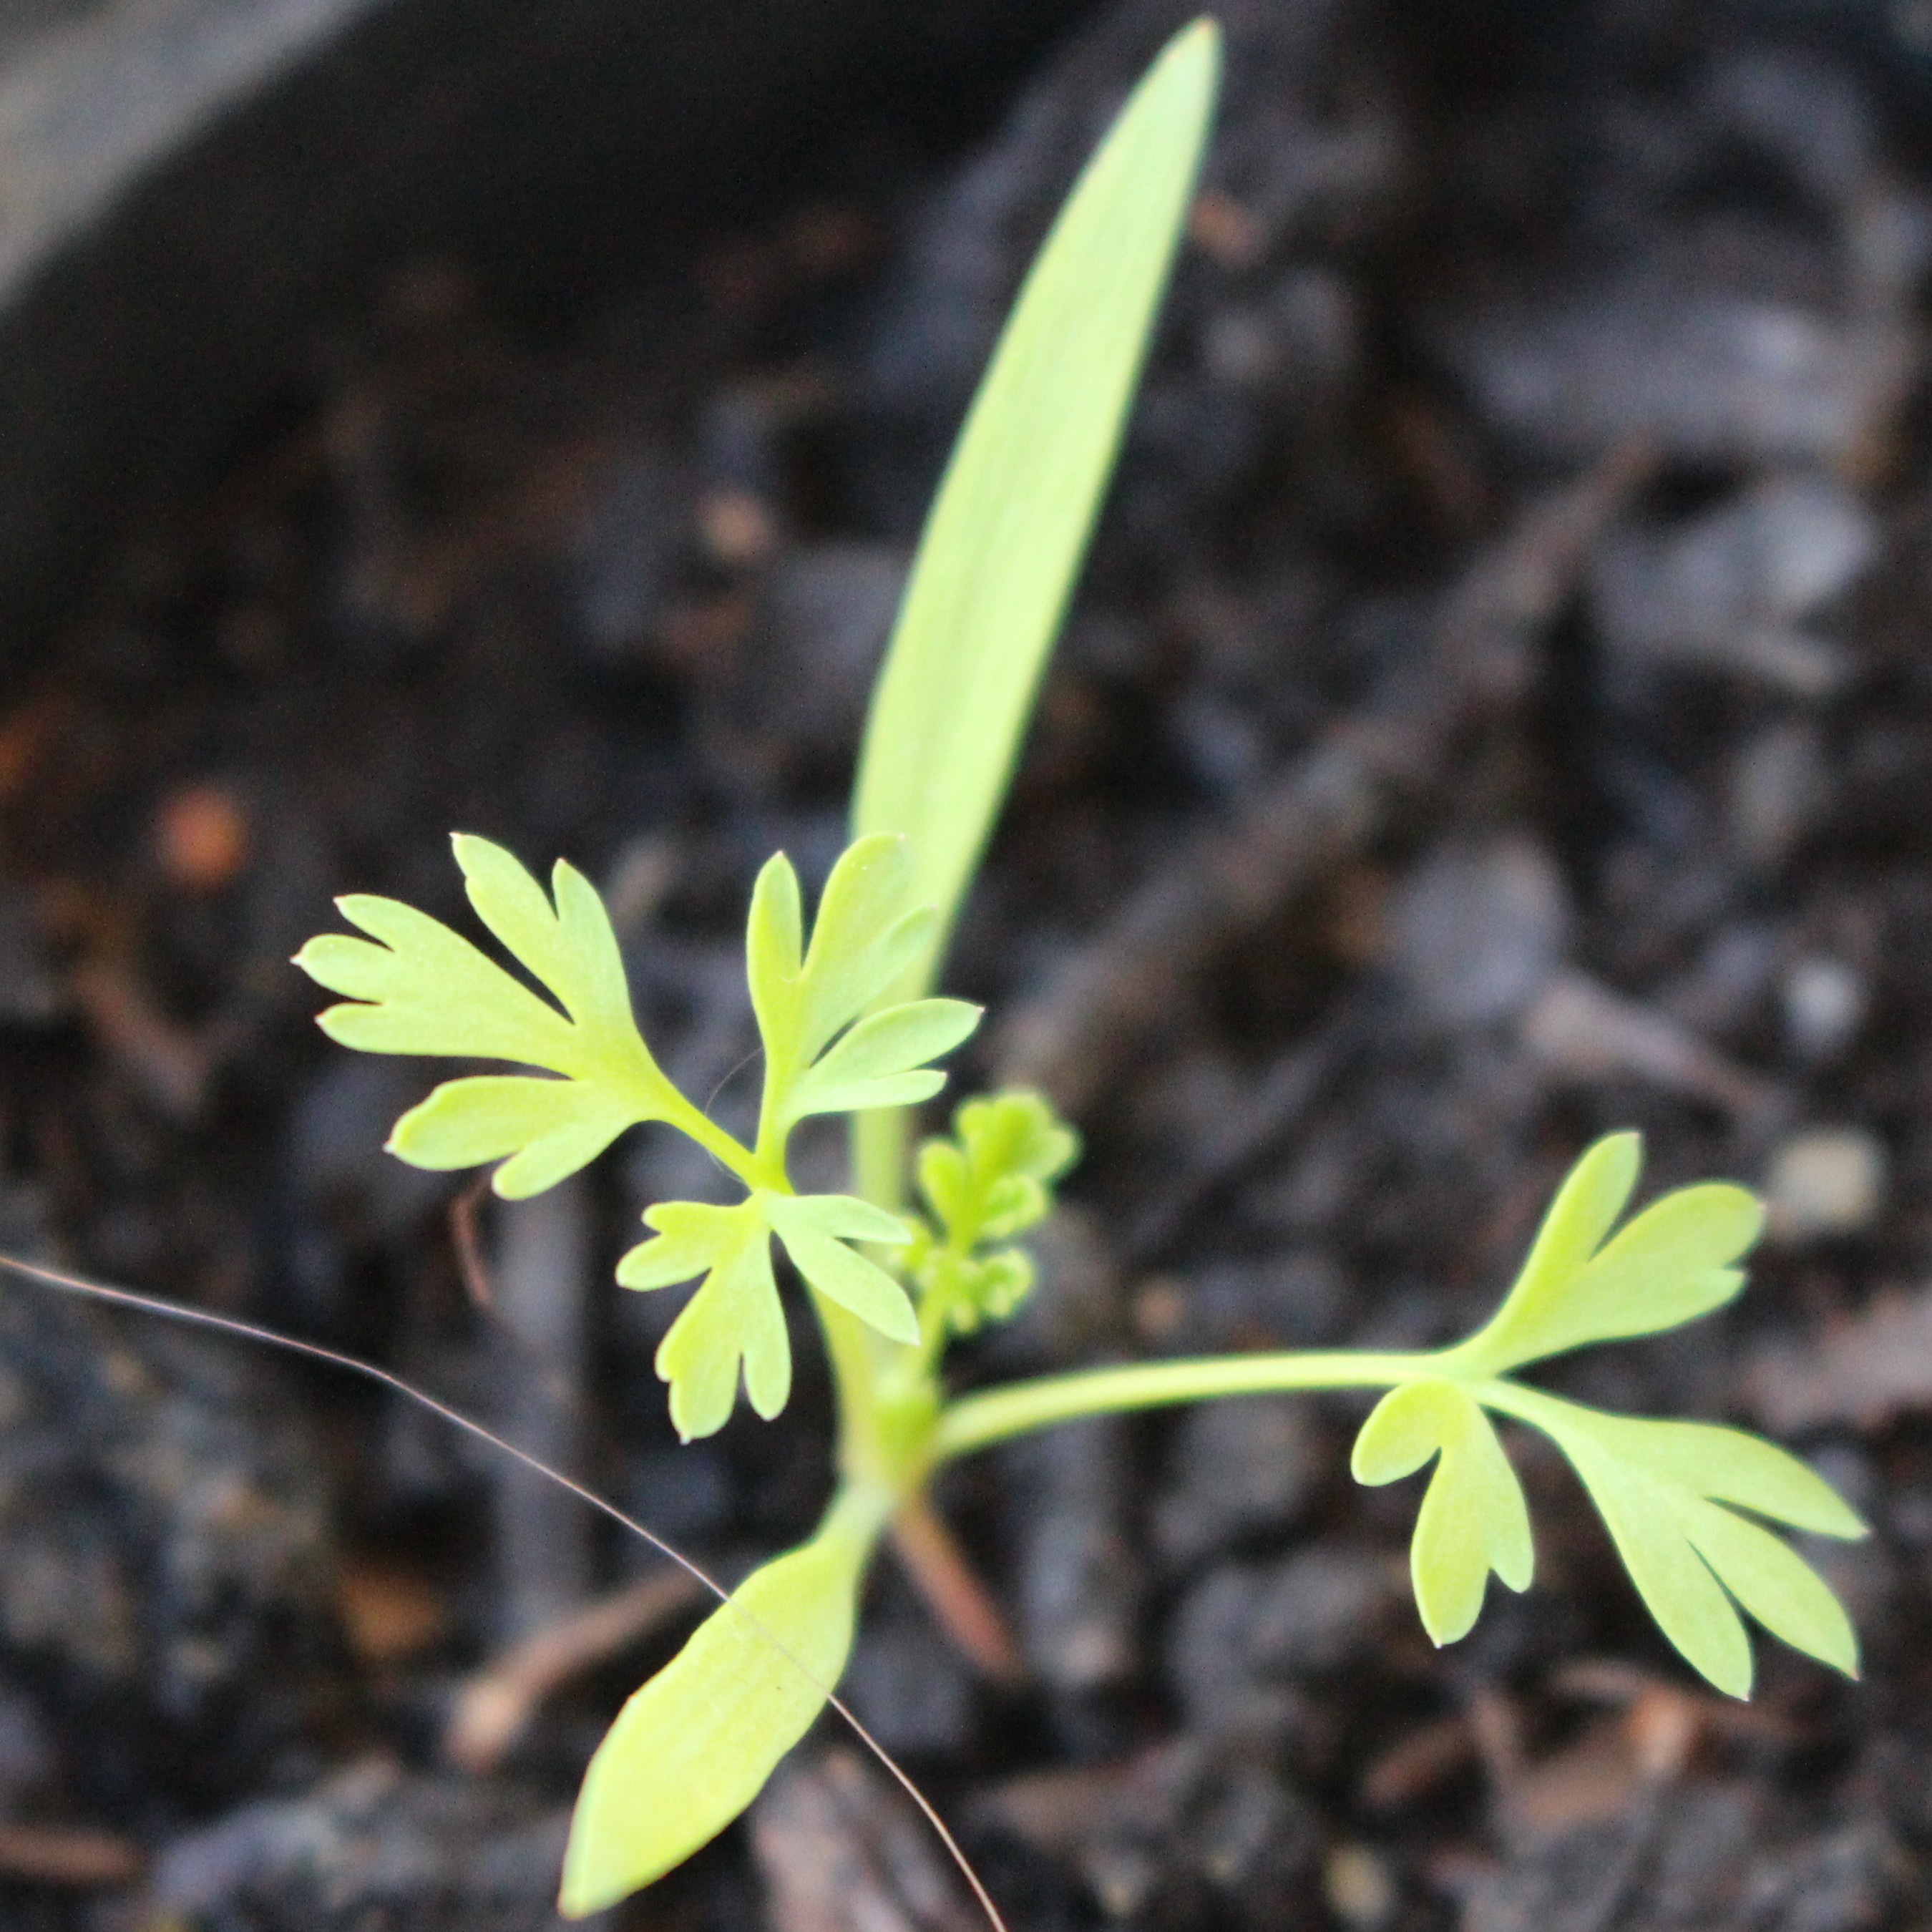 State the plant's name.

Fumaria officinalis
